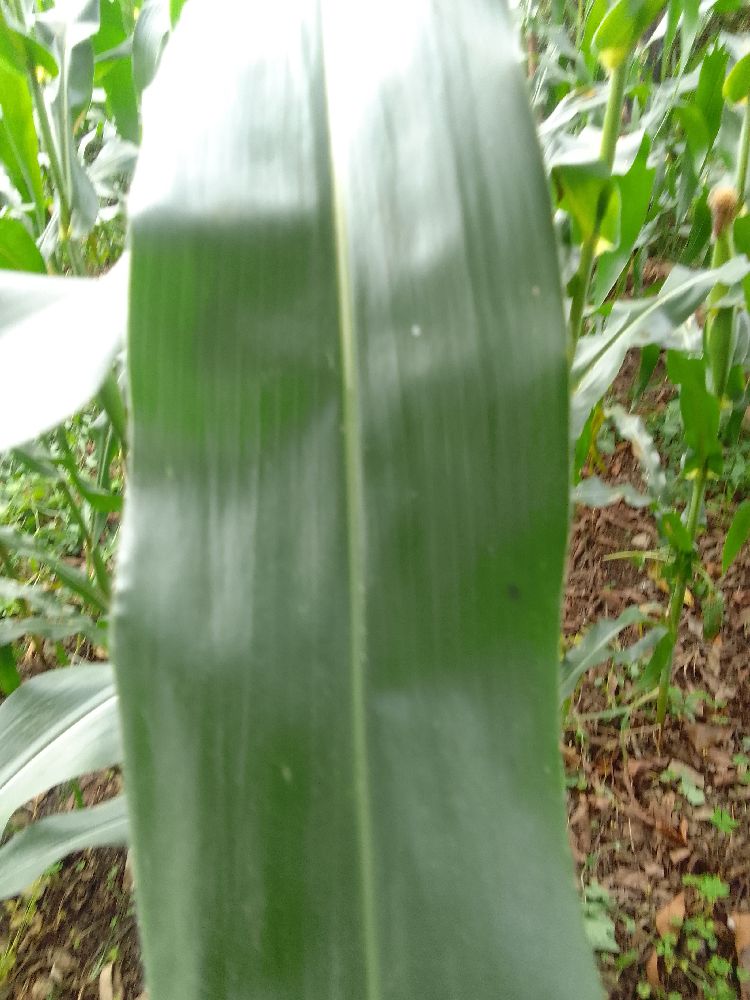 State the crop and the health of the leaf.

maize, healthy
